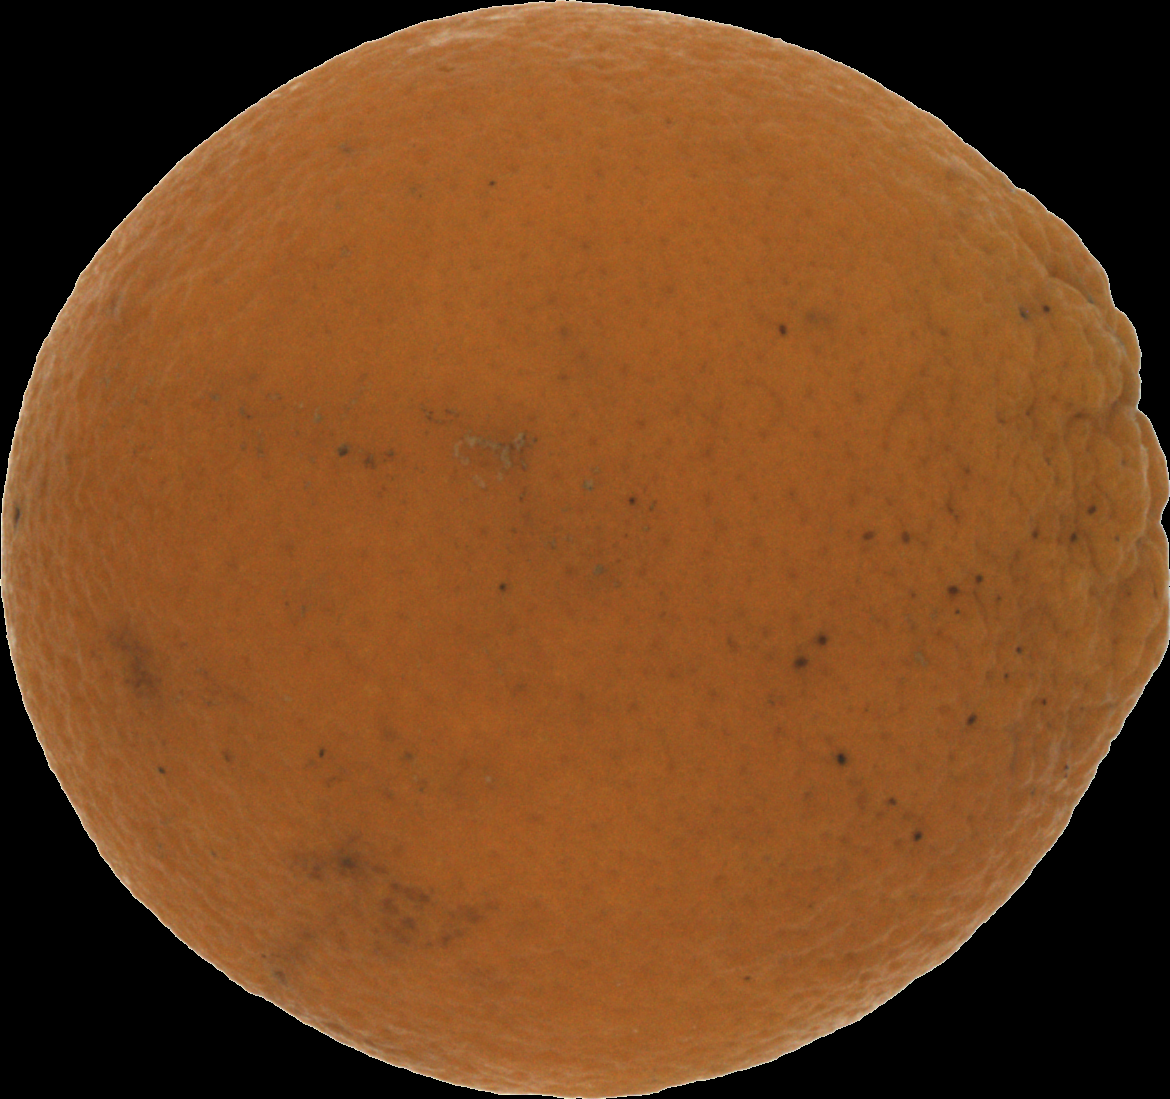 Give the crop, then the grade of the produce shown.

orange, bad
